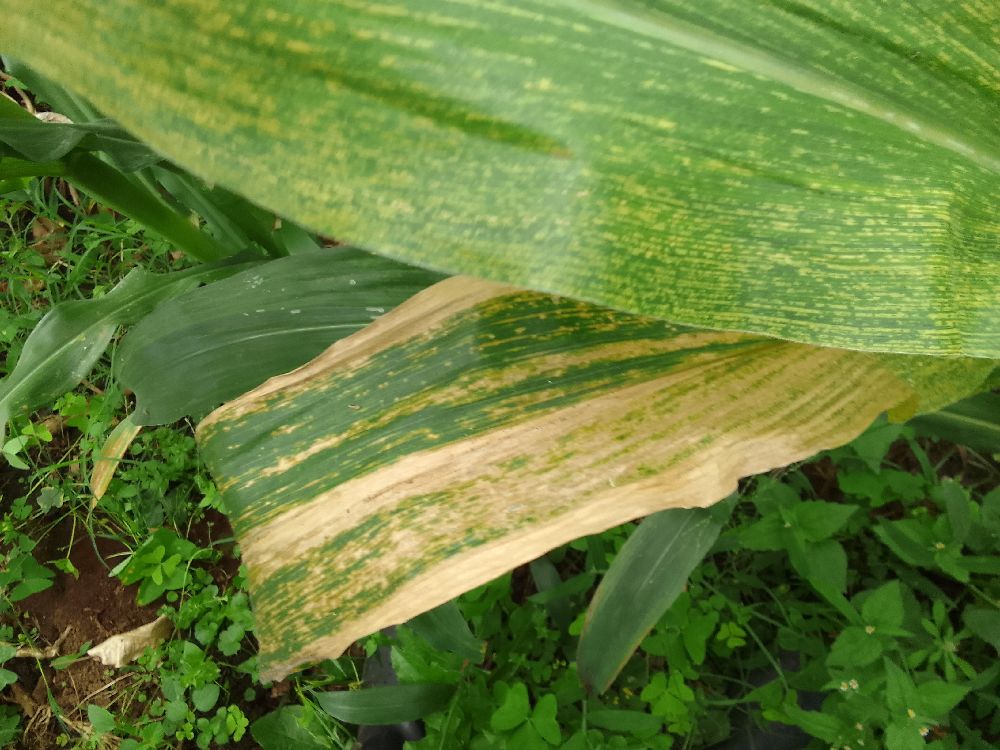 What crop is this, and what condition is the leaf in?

maize, maize lethal necrosis
